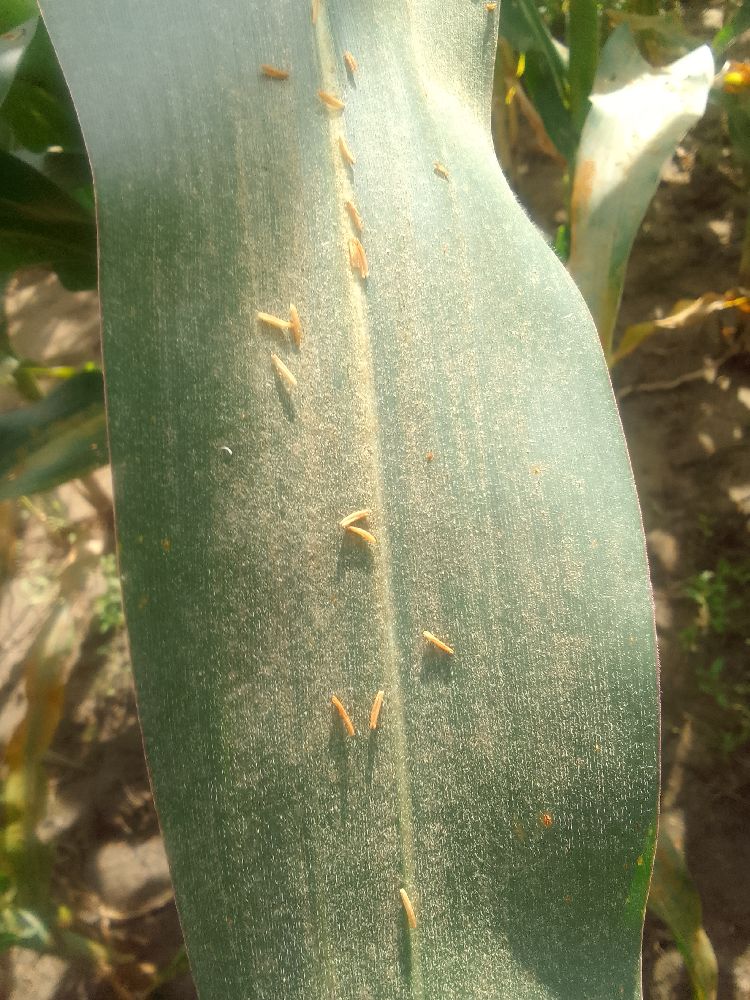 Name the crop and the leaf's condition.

maize, healthy
